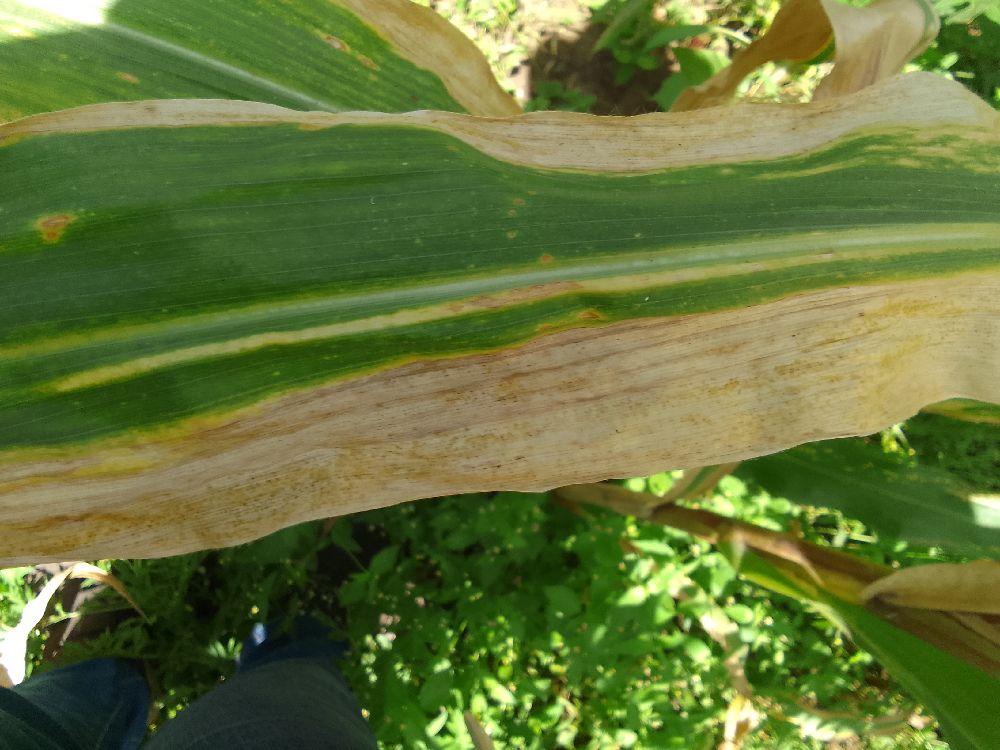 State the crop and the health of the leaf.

maize, maize lethal necrosis
